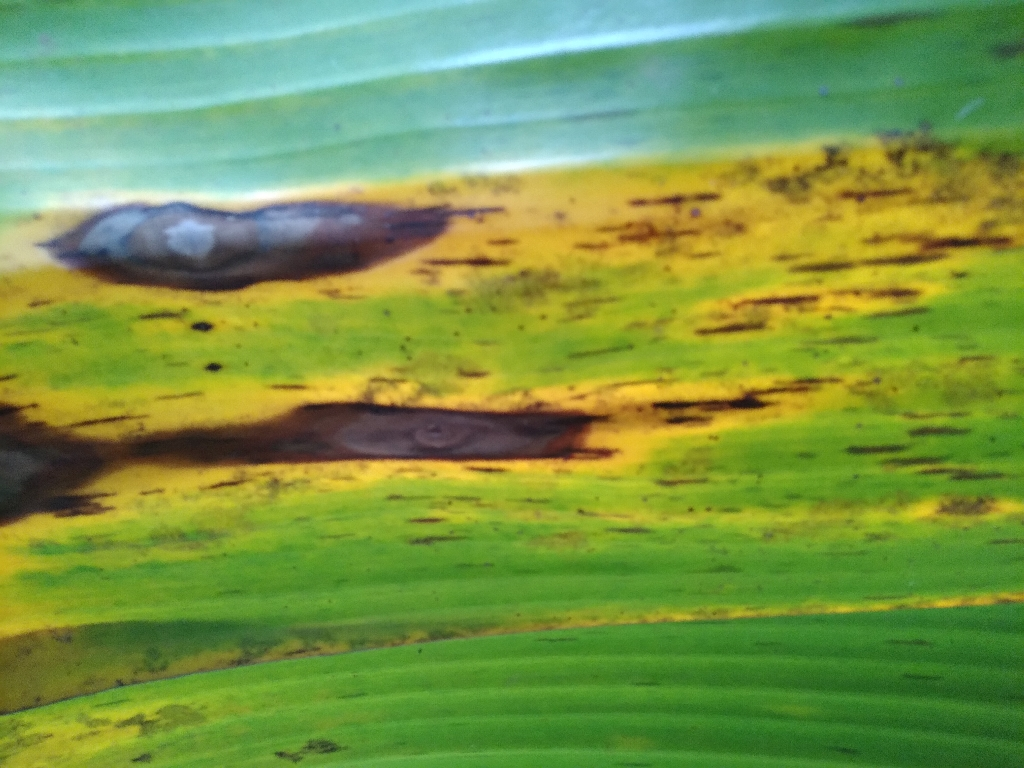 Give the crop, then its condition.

banana, black sigatoka
